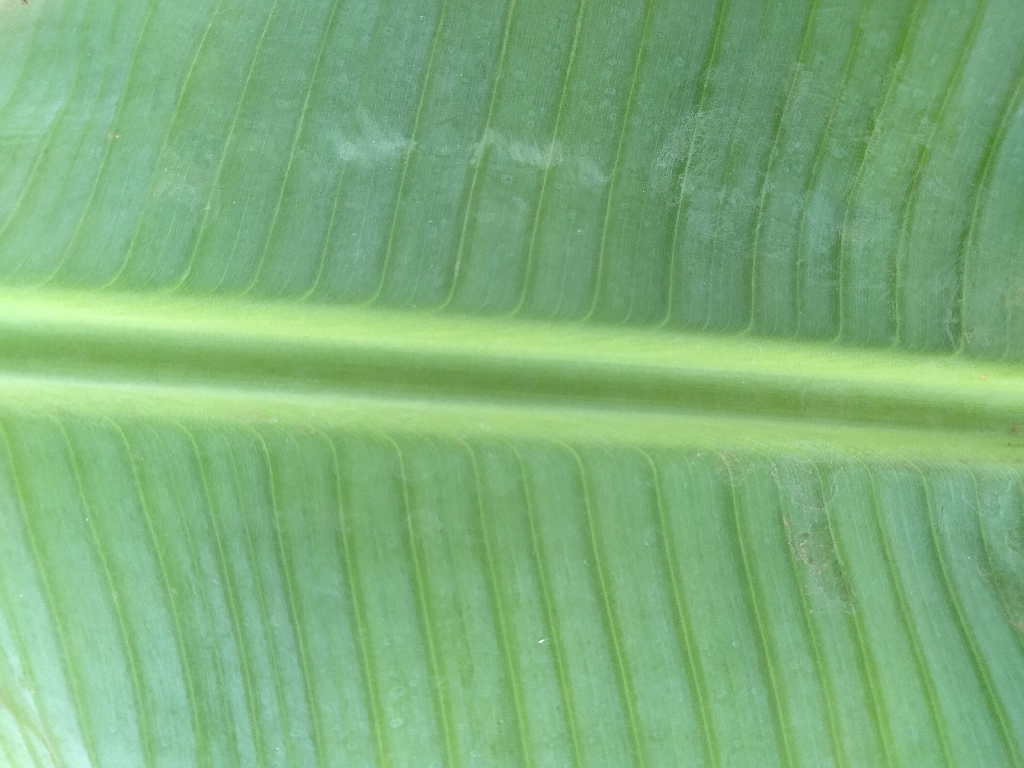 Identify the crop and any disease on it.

banana, healthy
